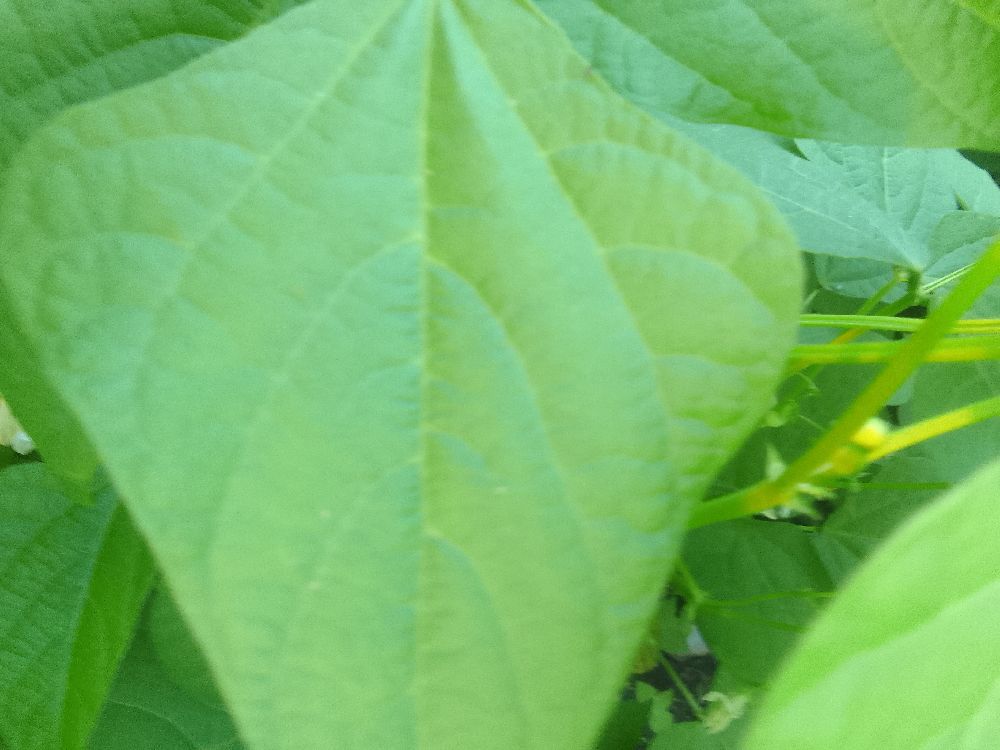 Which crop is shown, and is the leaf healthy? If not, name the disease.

common bean, healthy
